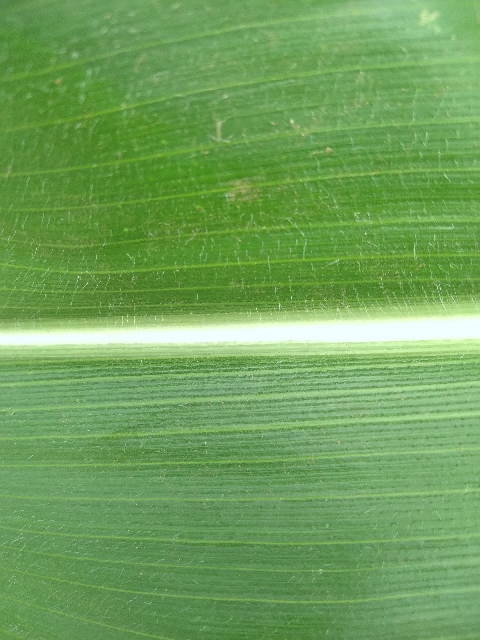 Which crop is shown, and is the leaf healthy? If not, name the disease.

maize, healthy
